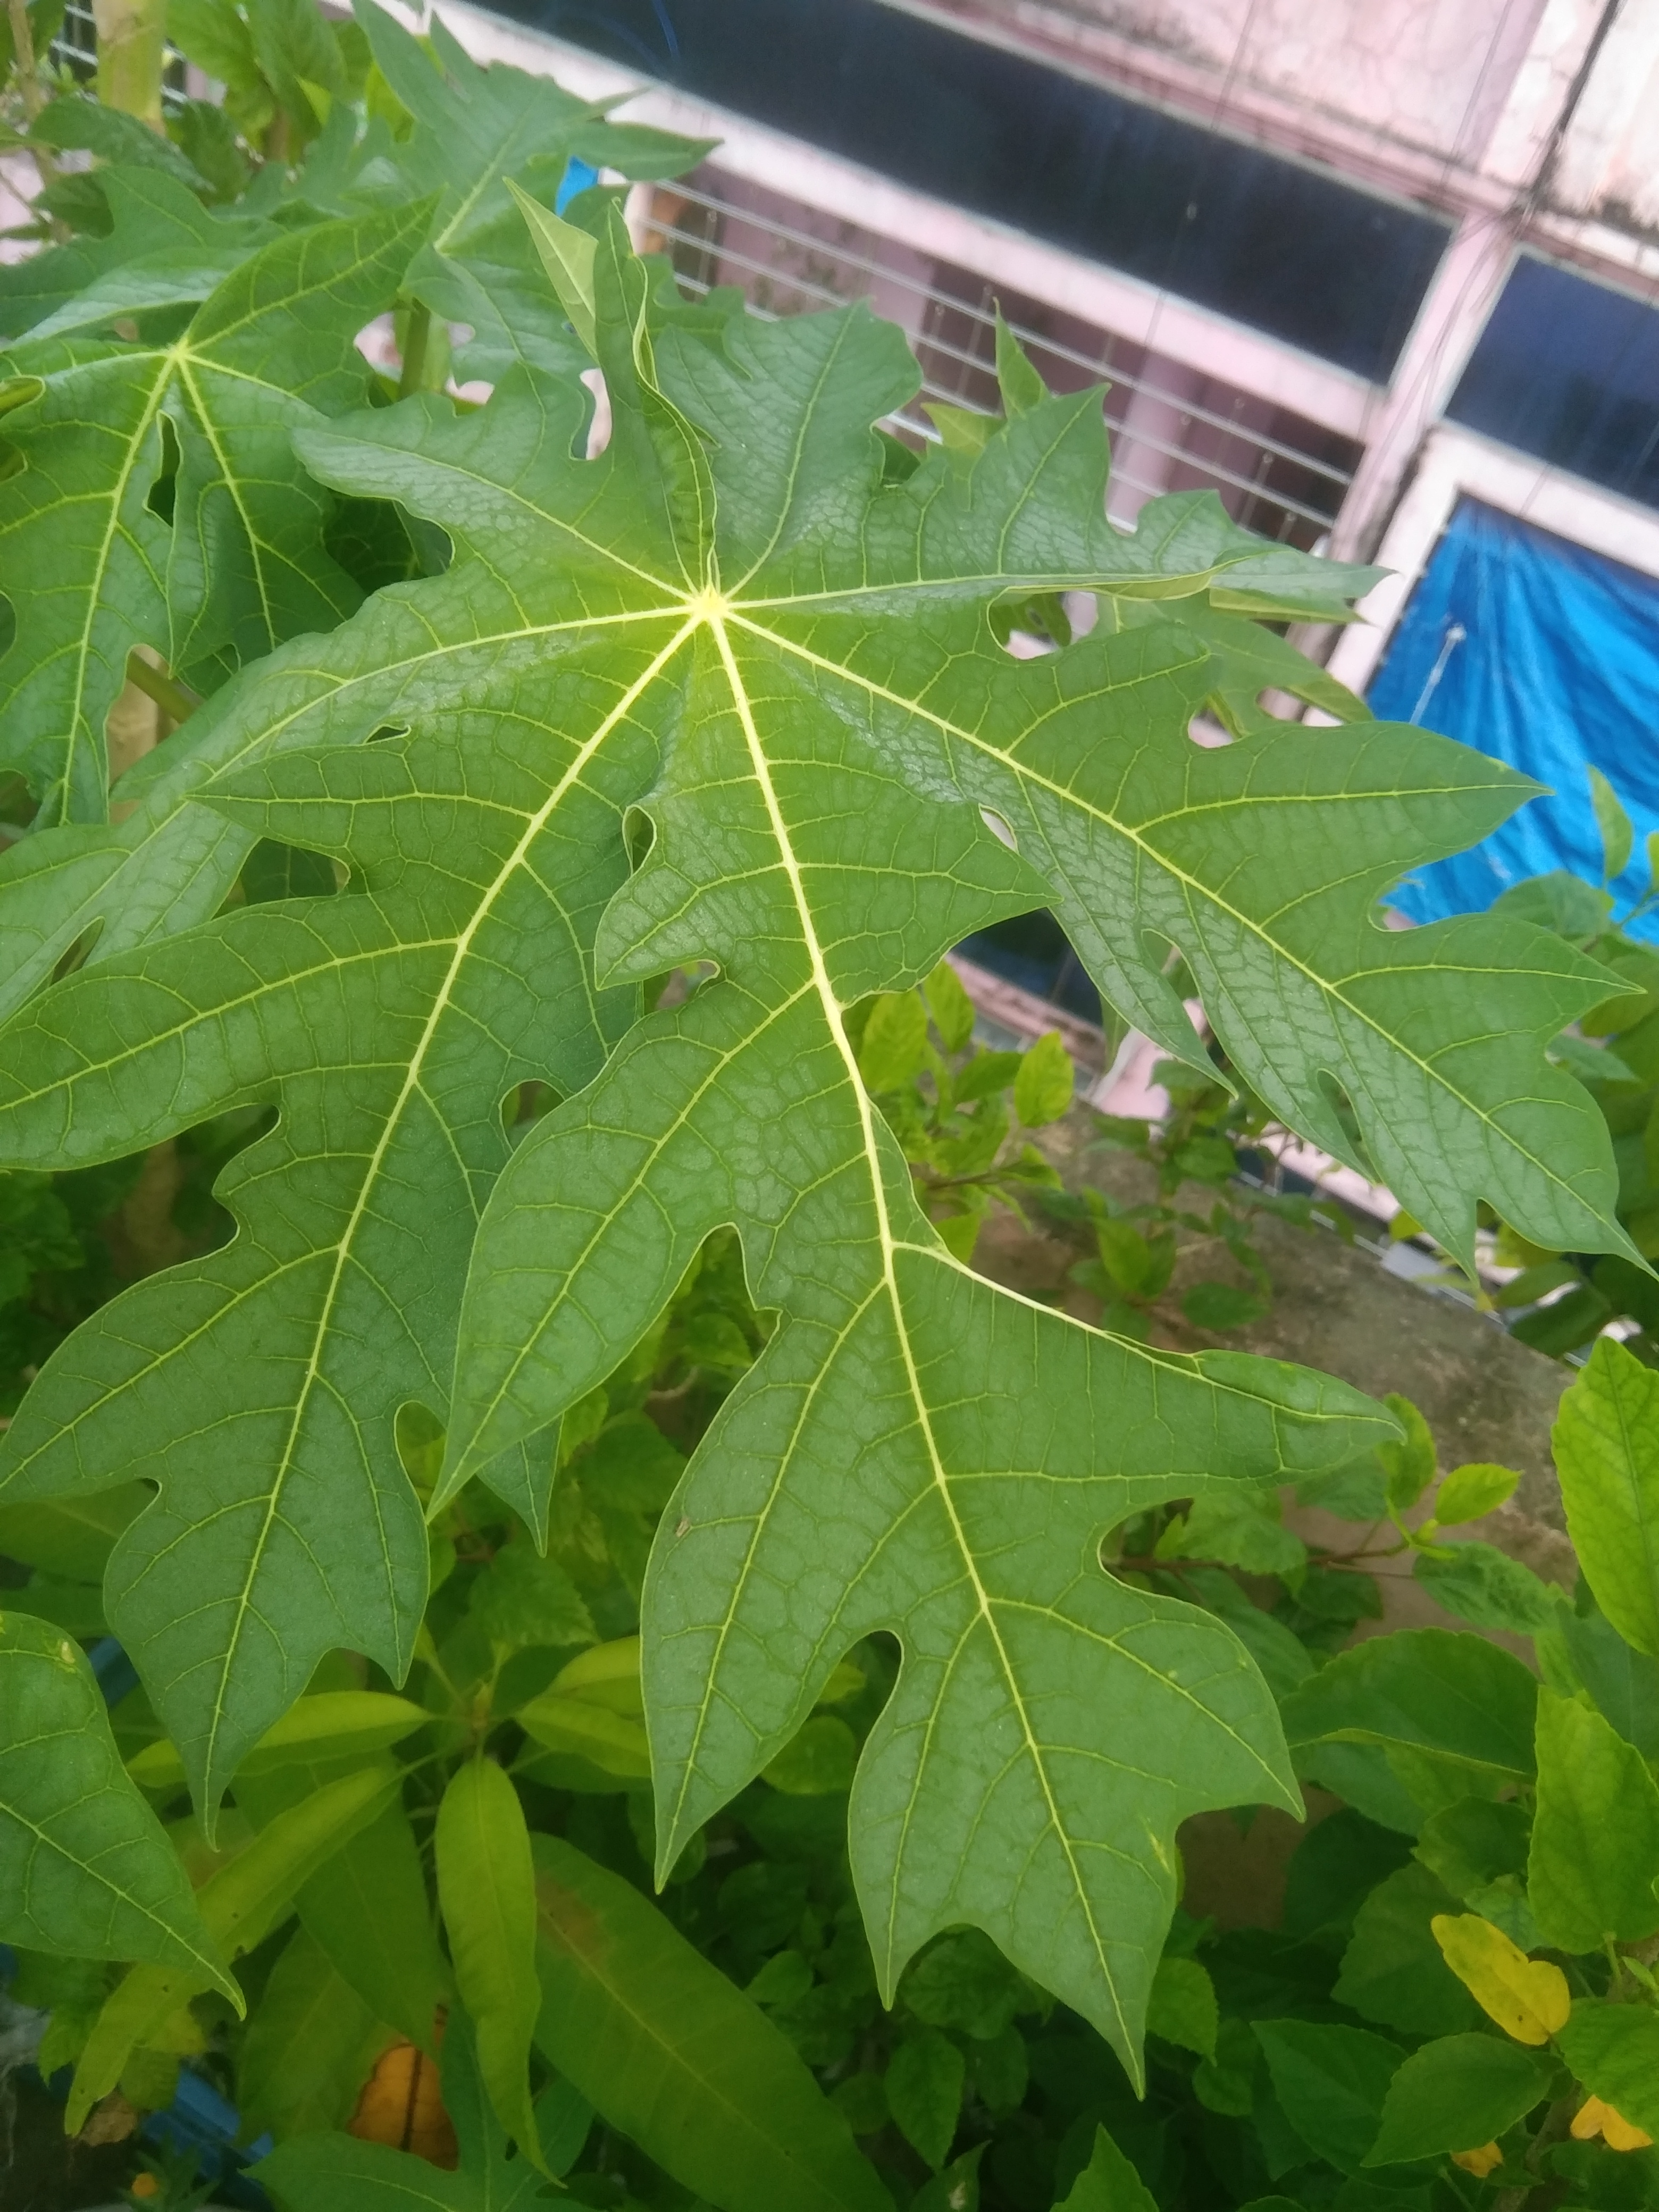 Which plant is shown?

papaya
